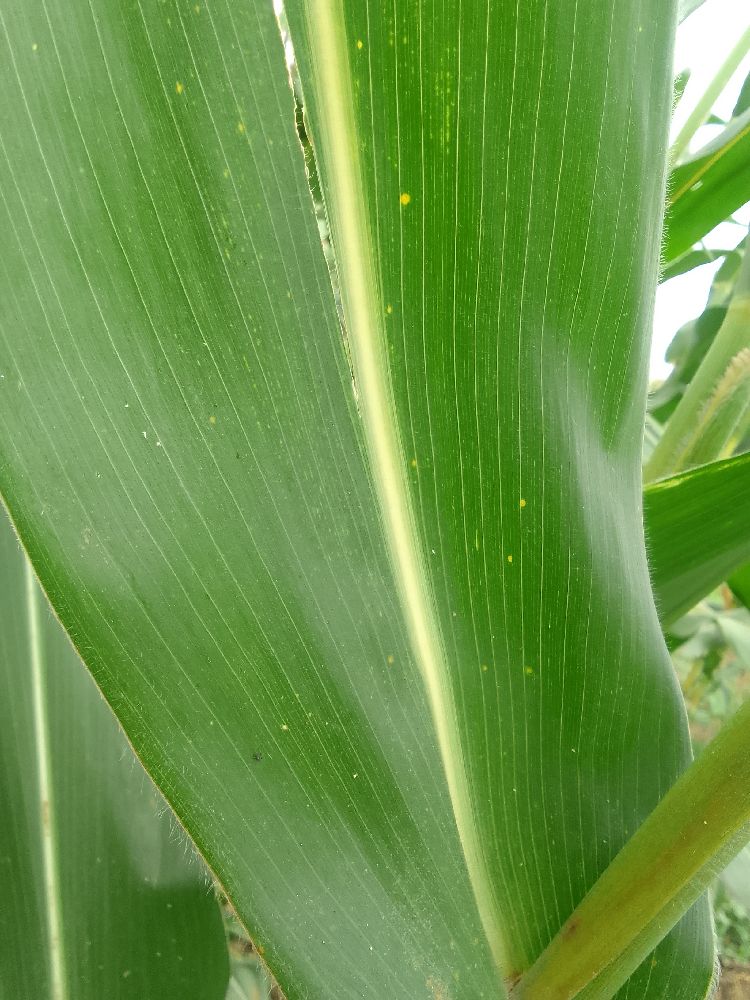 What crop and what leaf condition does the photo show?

maize, healthy
